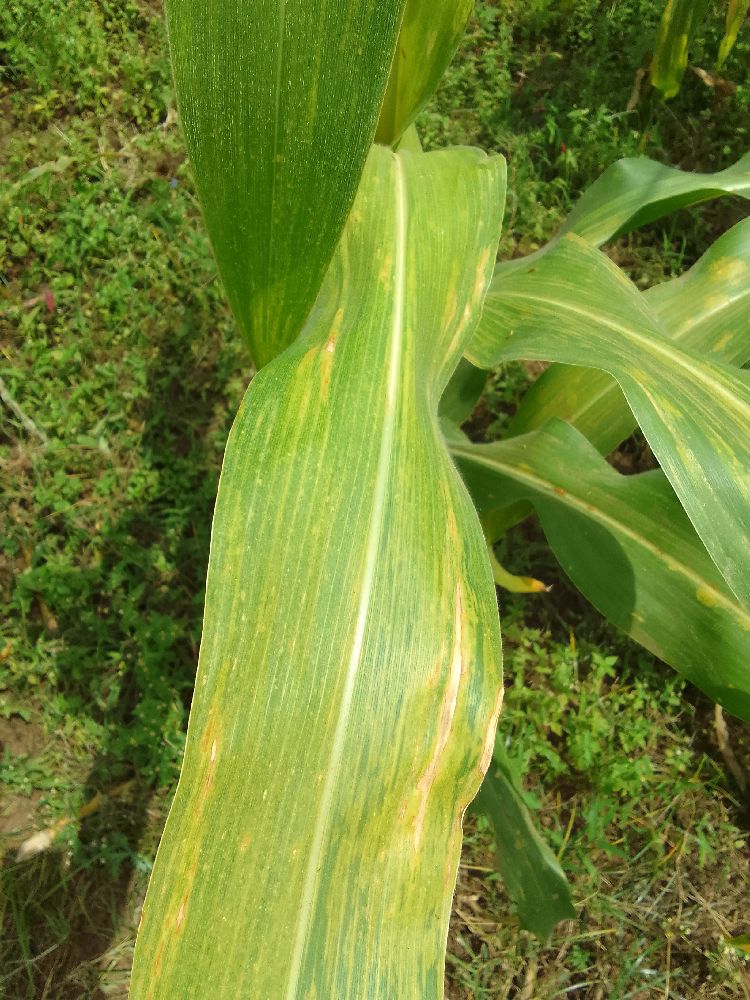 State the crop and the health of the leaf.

maize, maize lethal necrosis
